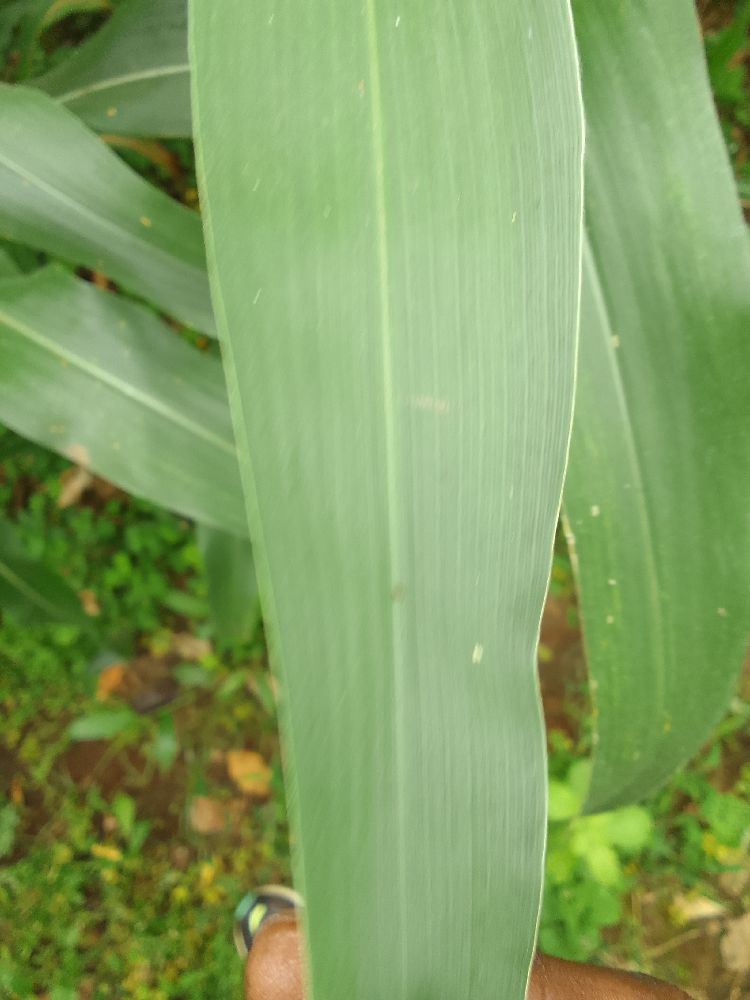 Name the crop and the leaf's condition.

maize, healthy
